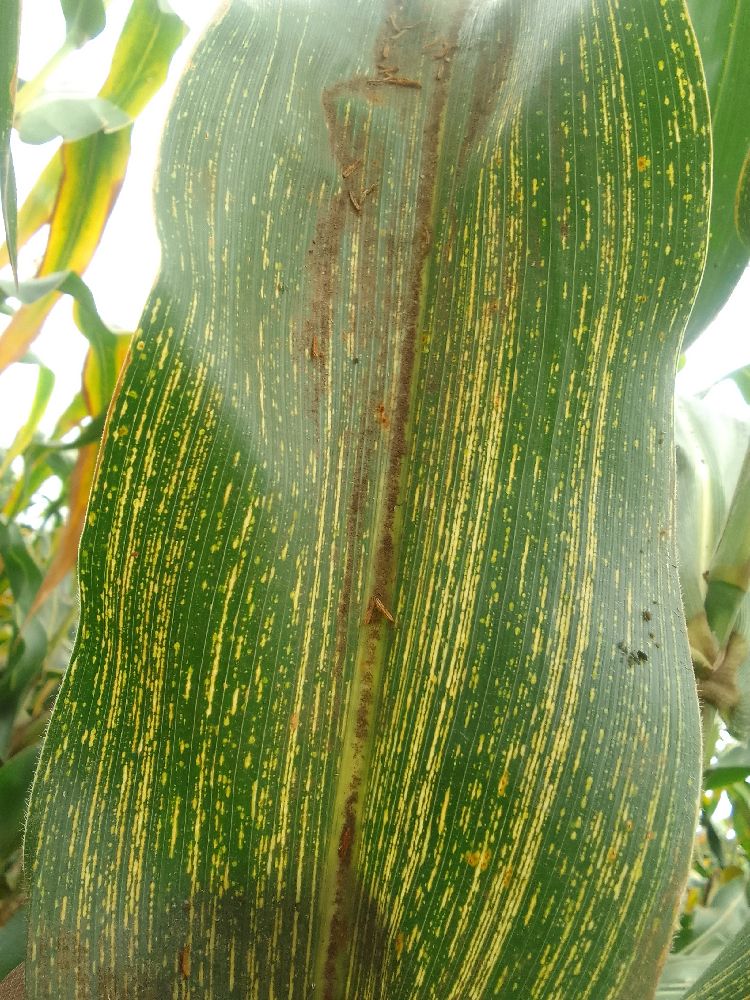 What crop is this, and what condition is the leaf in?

maize, maize streak virus
